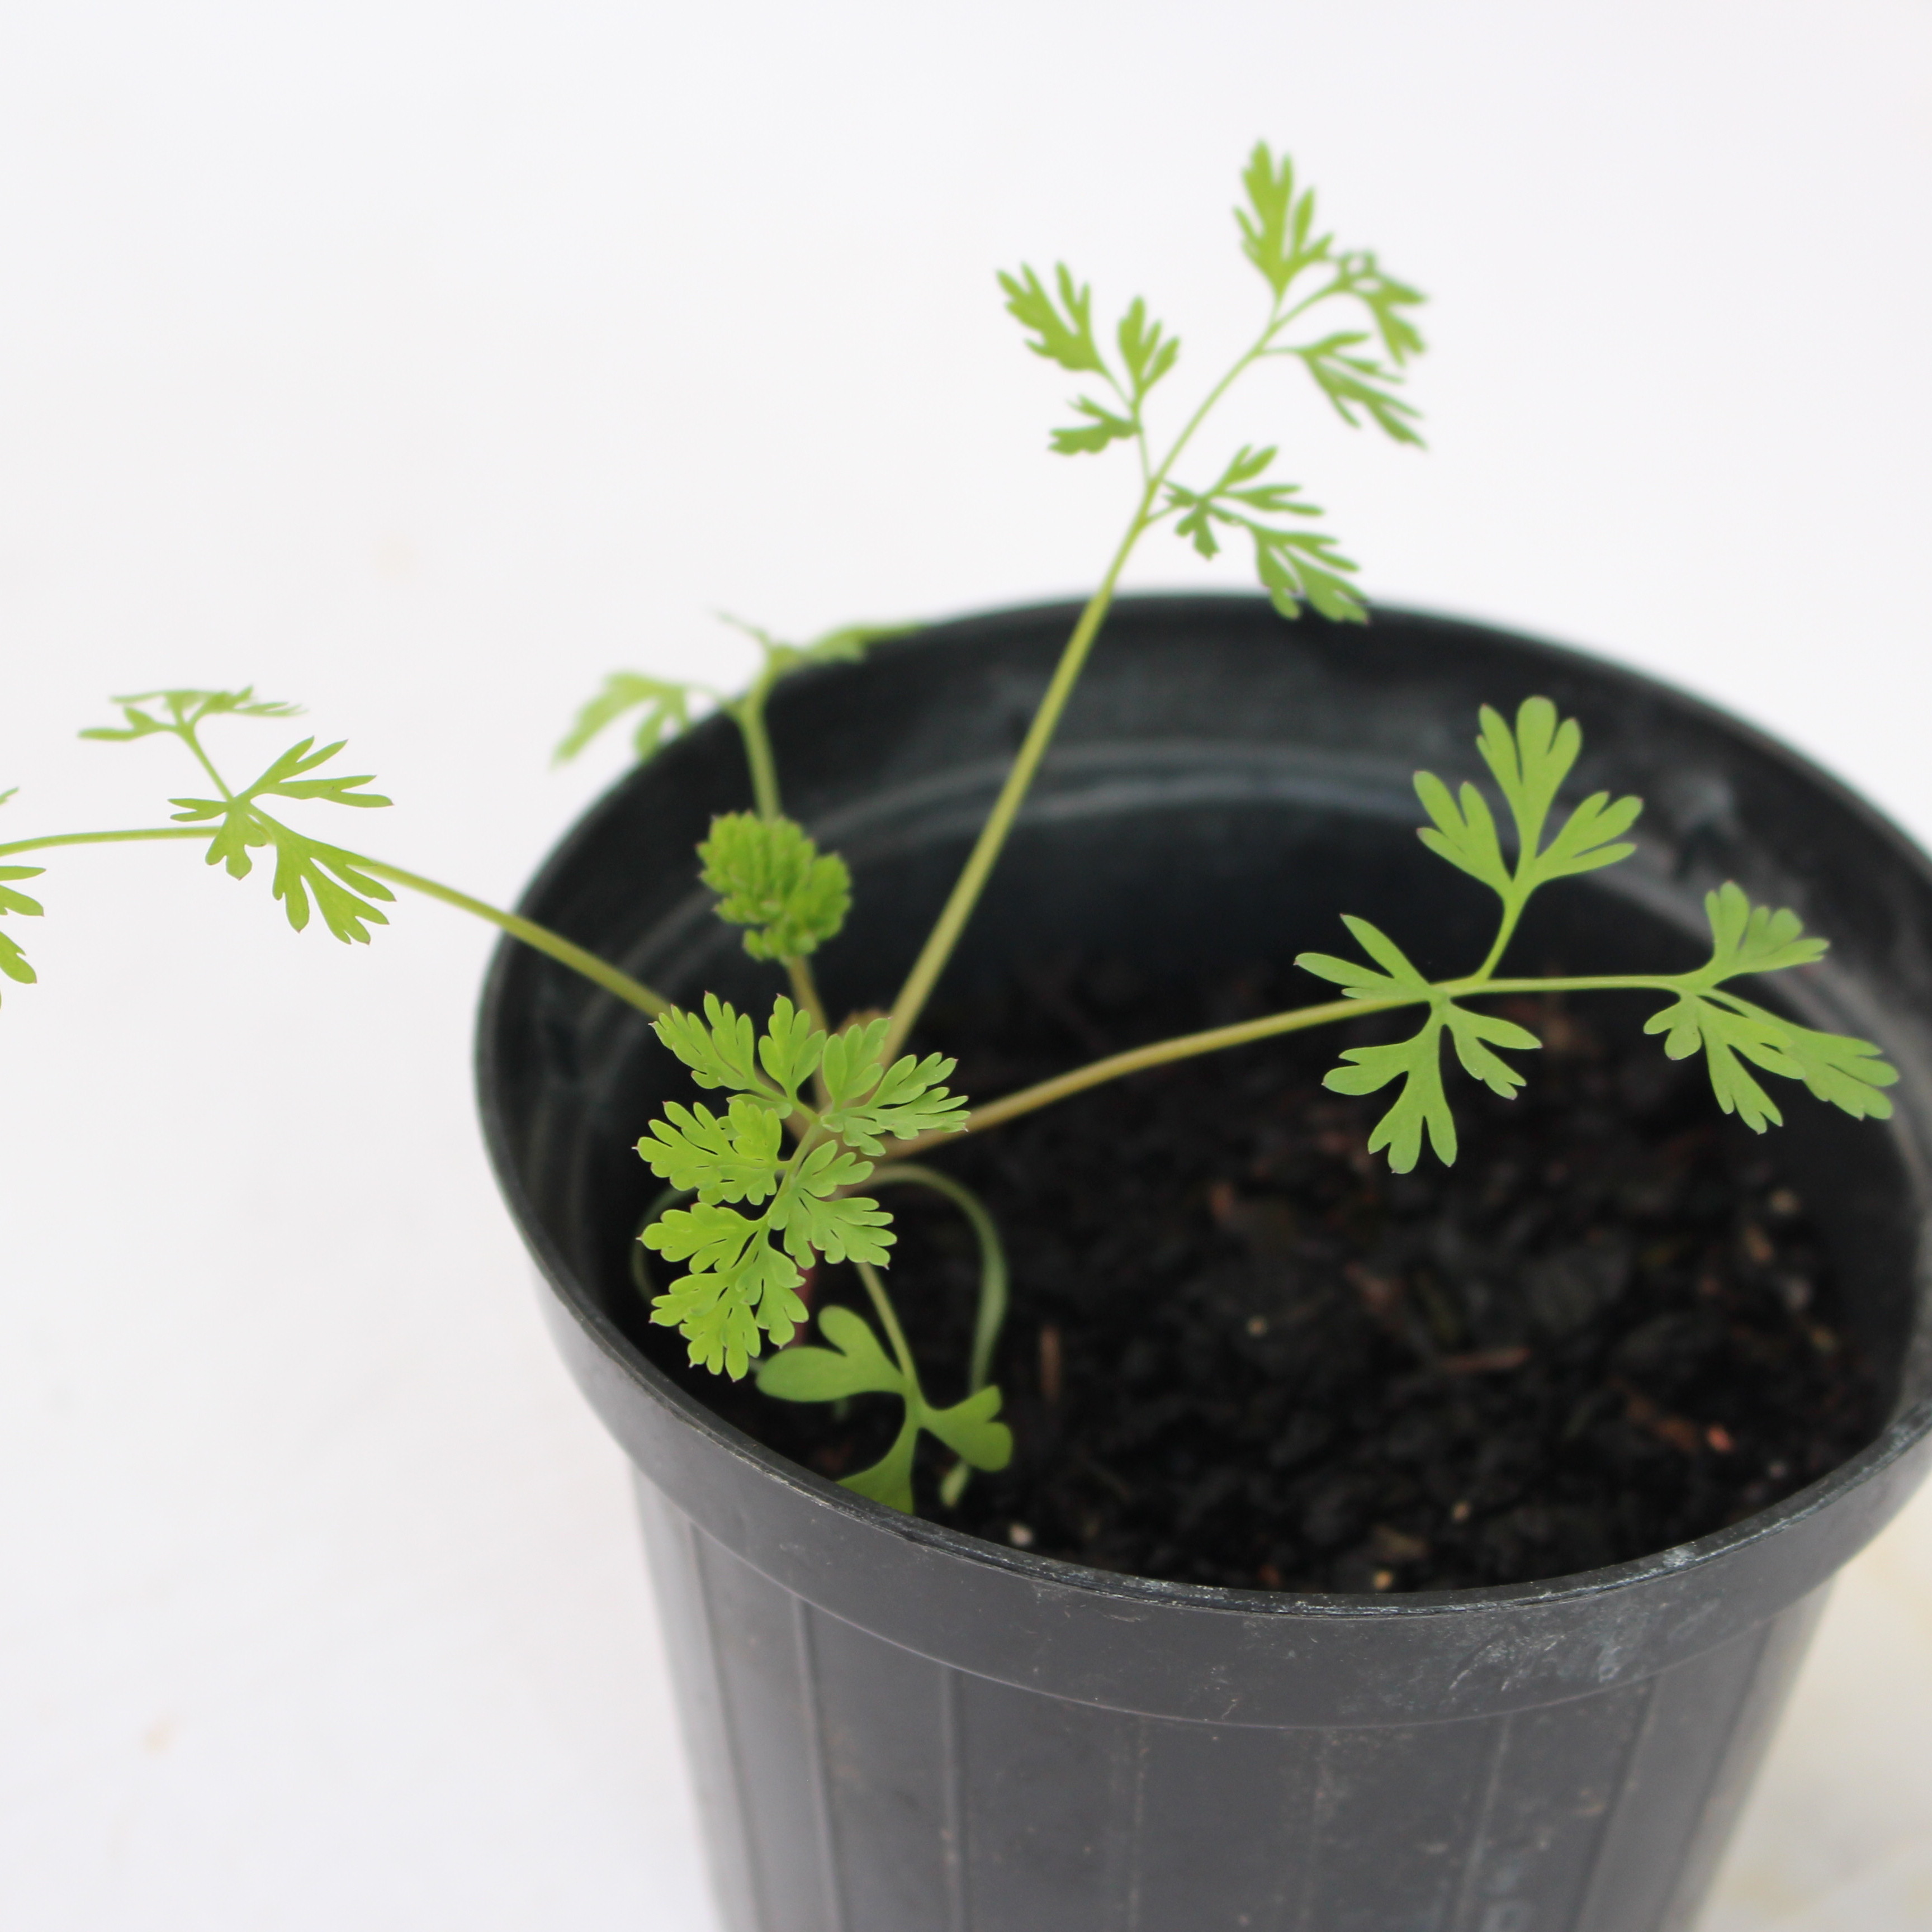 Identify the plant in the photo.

Fumaria officinalis
